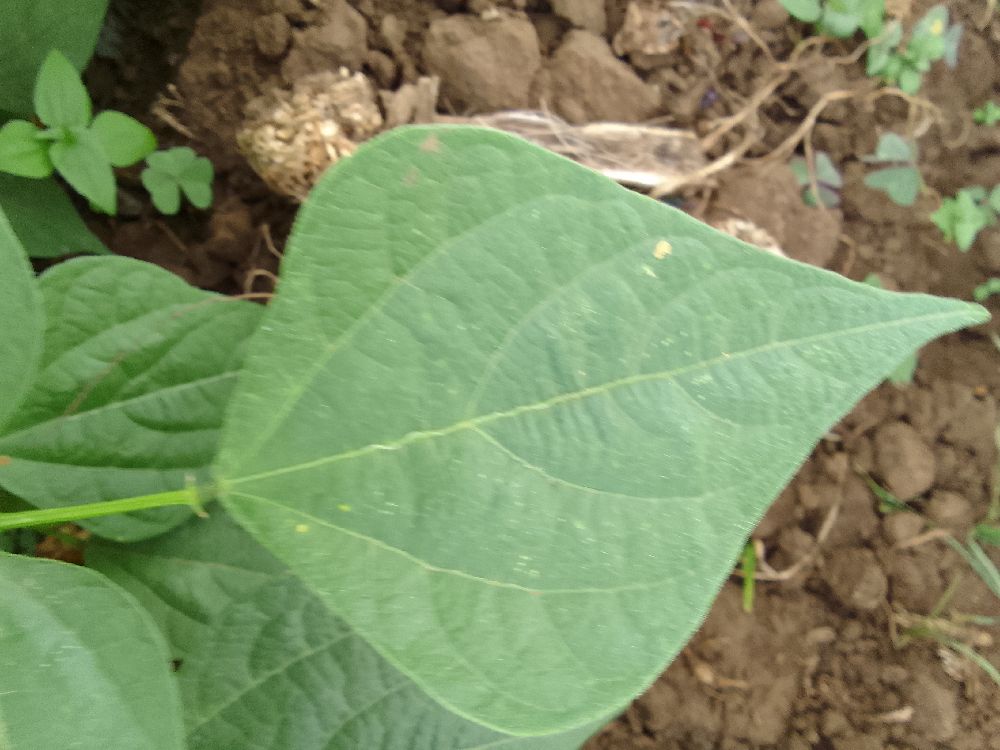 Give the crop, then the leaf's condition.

common bean, healthy
